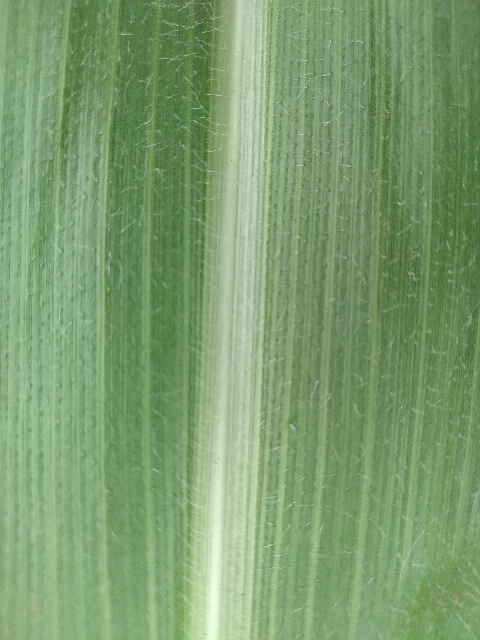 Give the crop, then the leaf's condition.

maize, healthy
